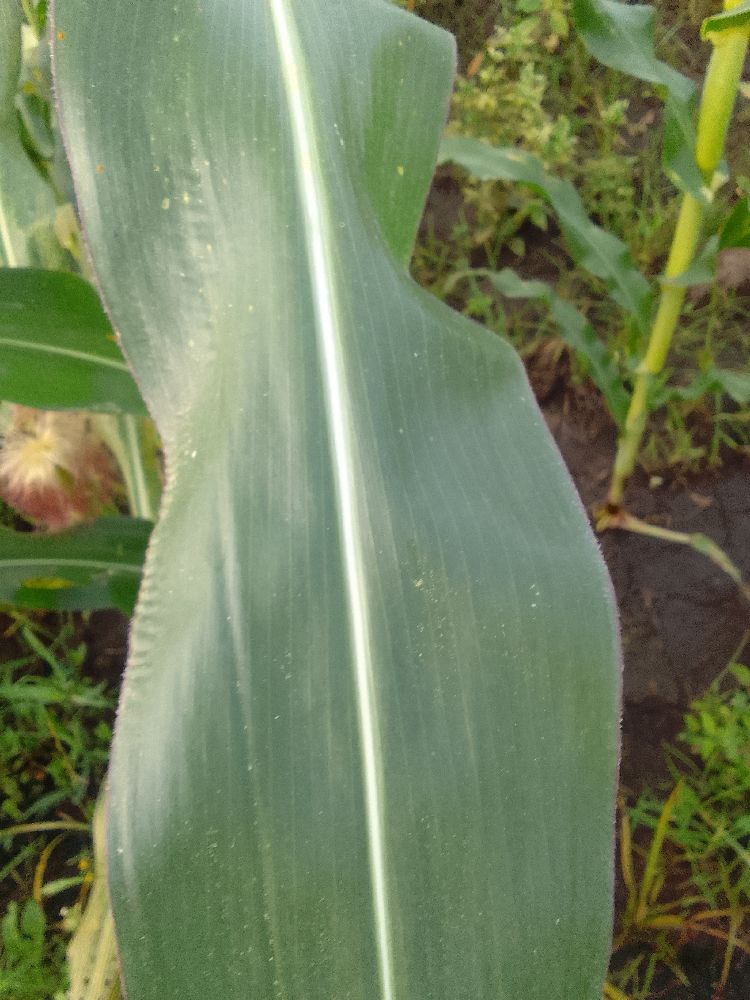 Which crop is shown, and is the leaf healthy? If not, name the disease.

maize, healthy
